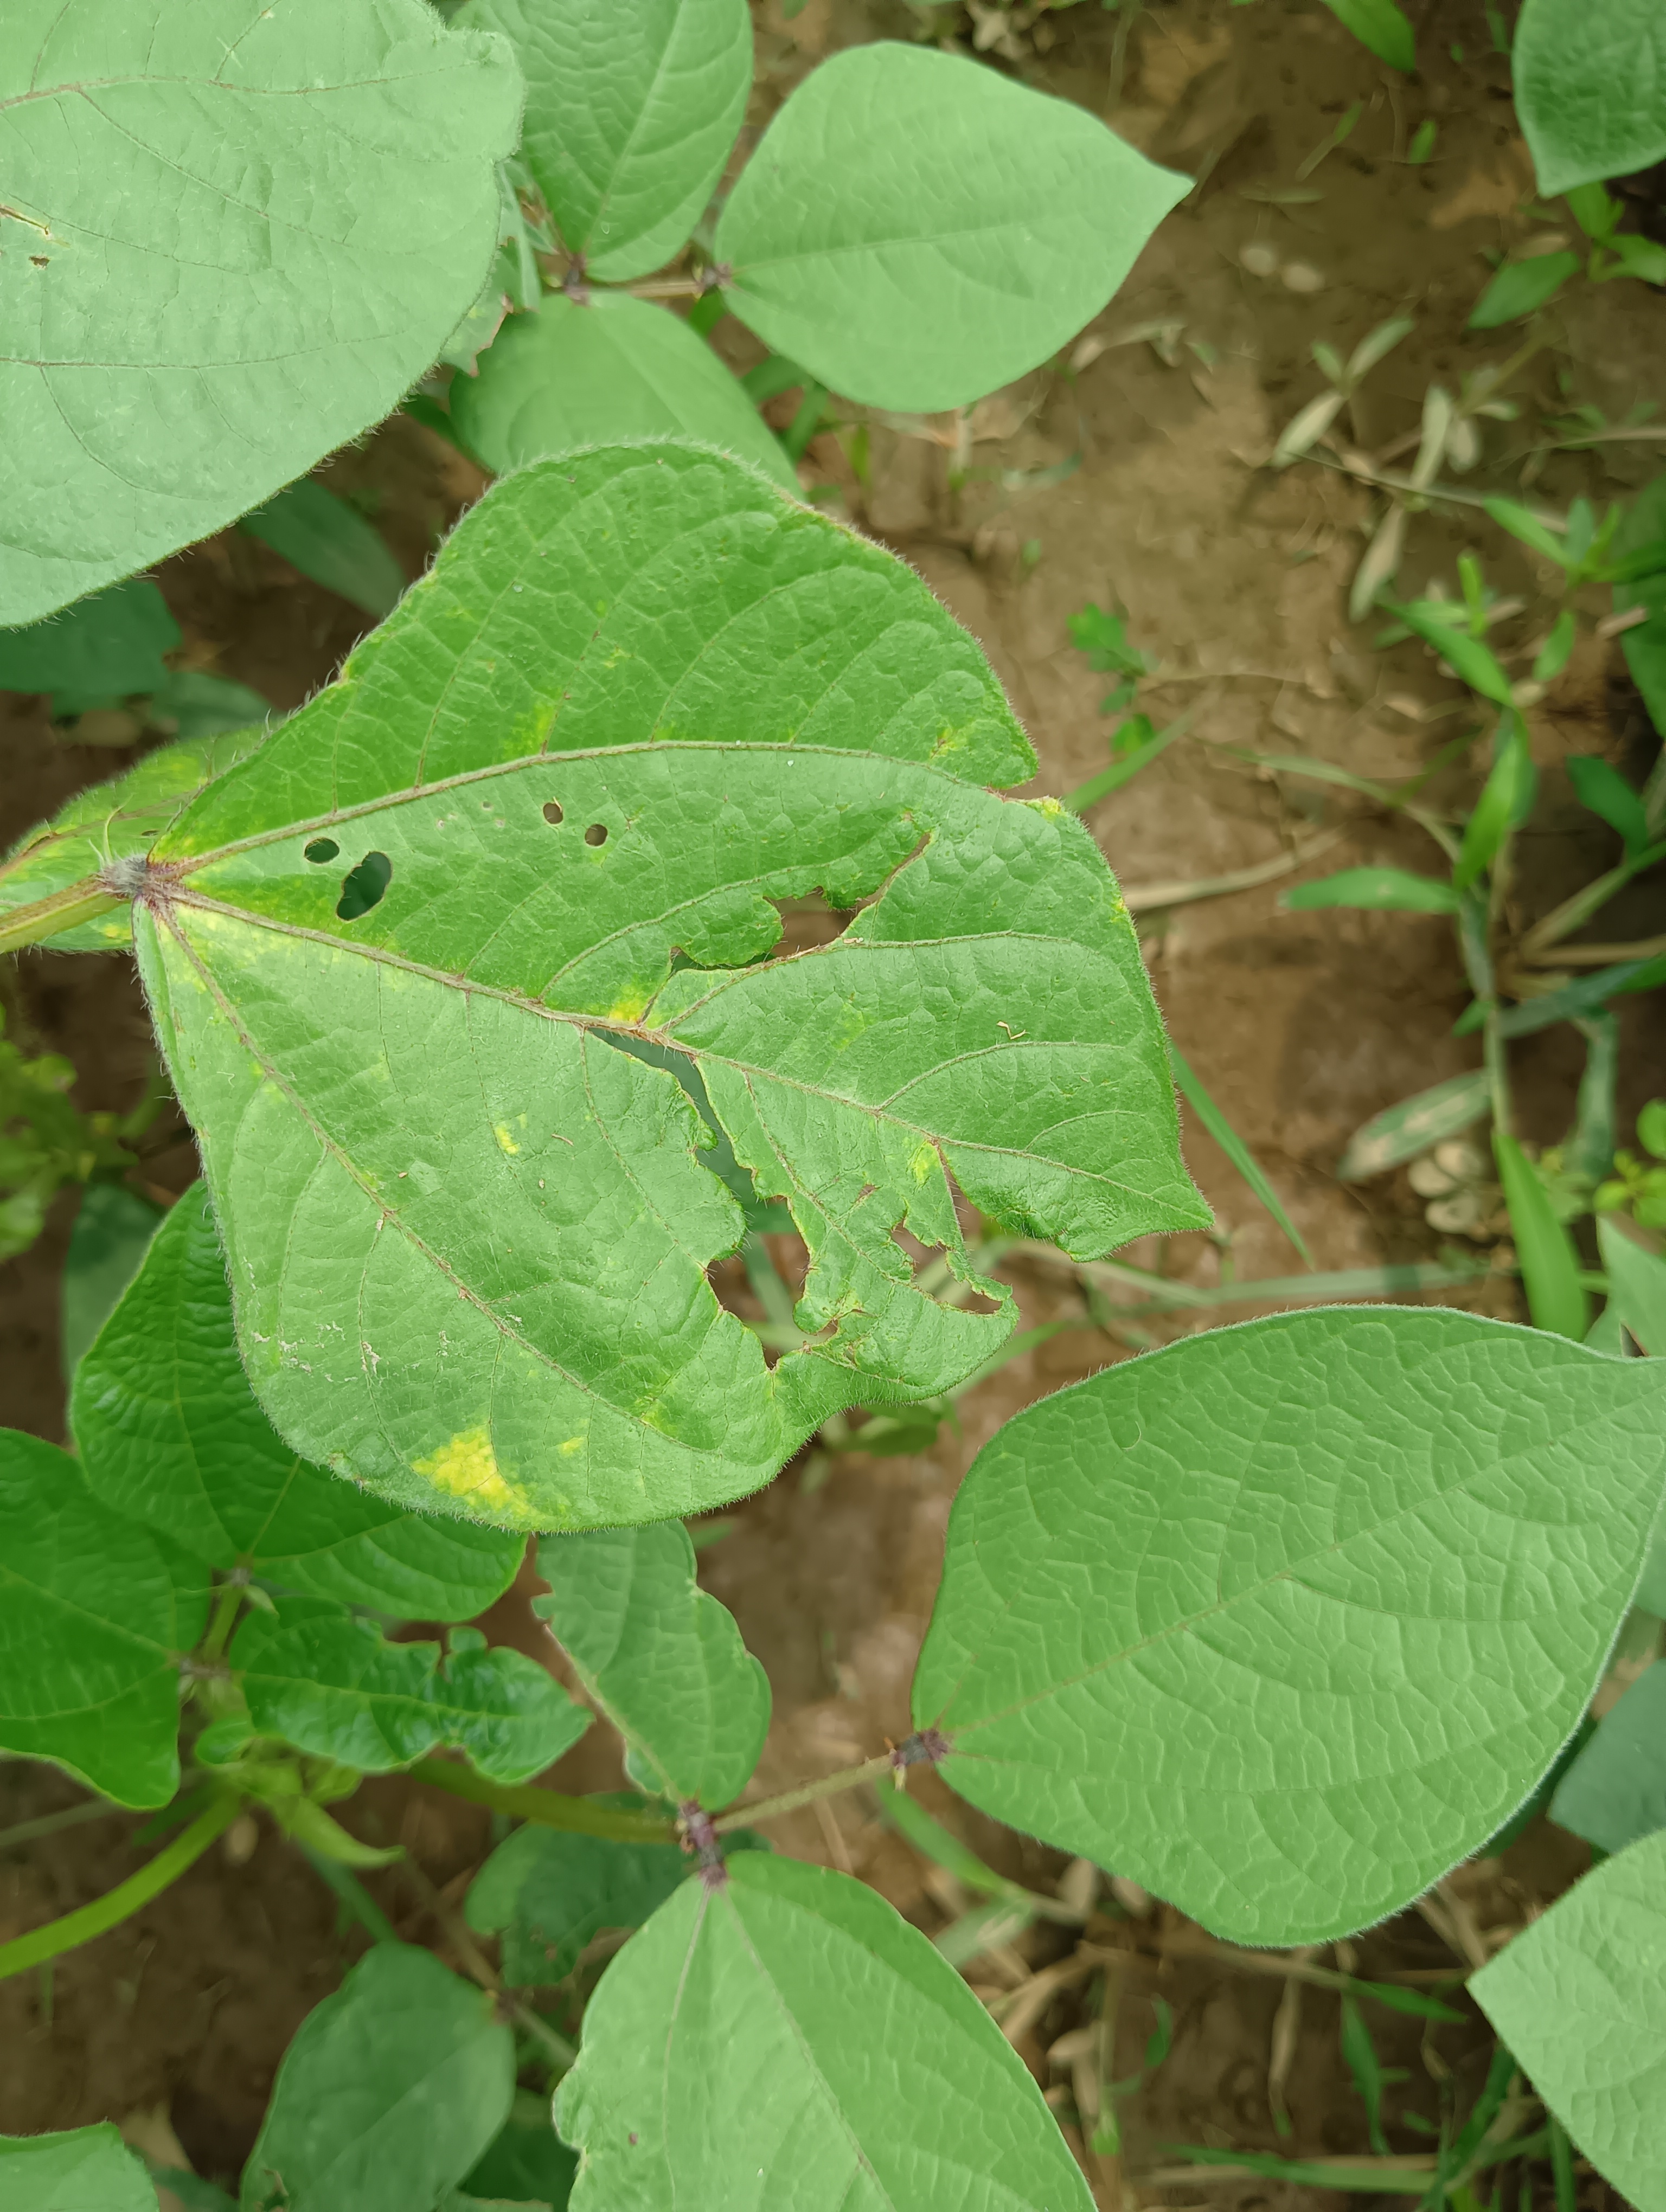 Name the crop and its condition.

mungbean, yellow mosaic
